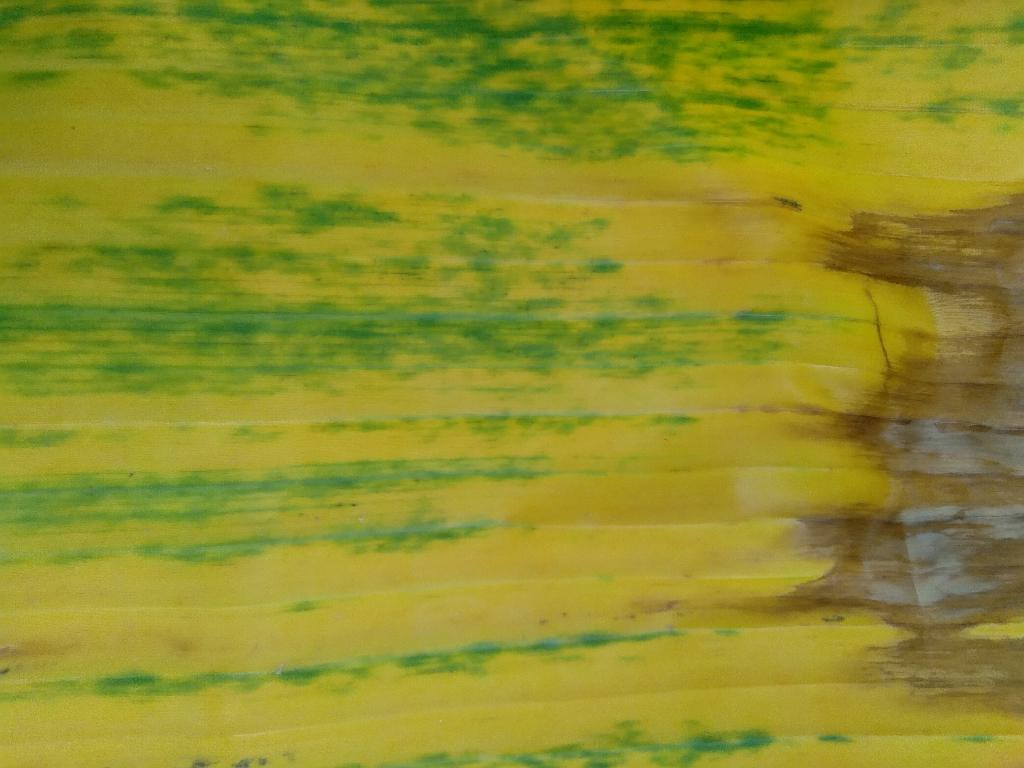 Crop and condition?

banana, fusarium wilt race 1
